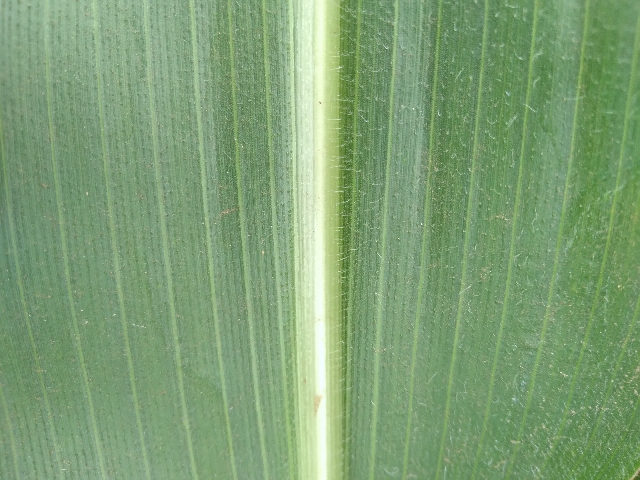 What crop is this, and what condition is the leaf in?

maize, healthy
